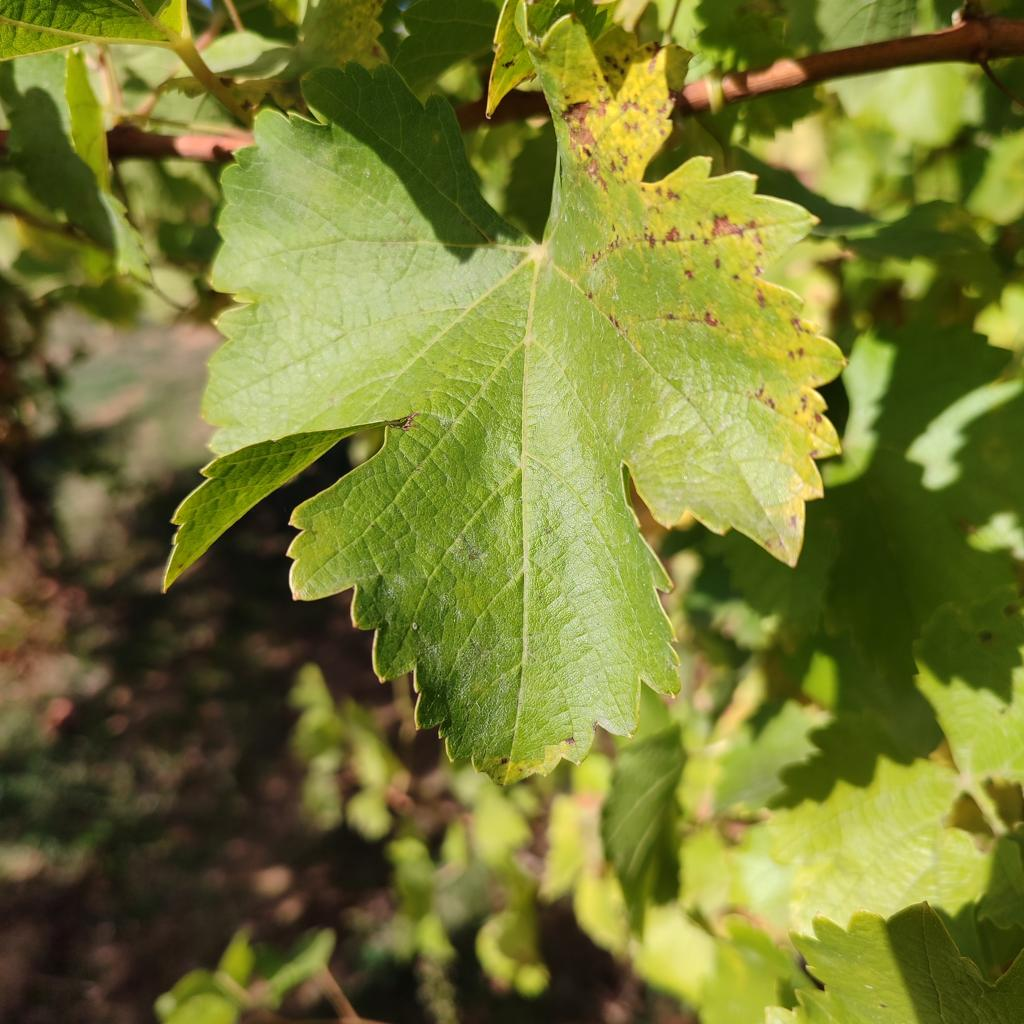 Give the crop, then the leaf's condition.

grapevine, powdery mildew
